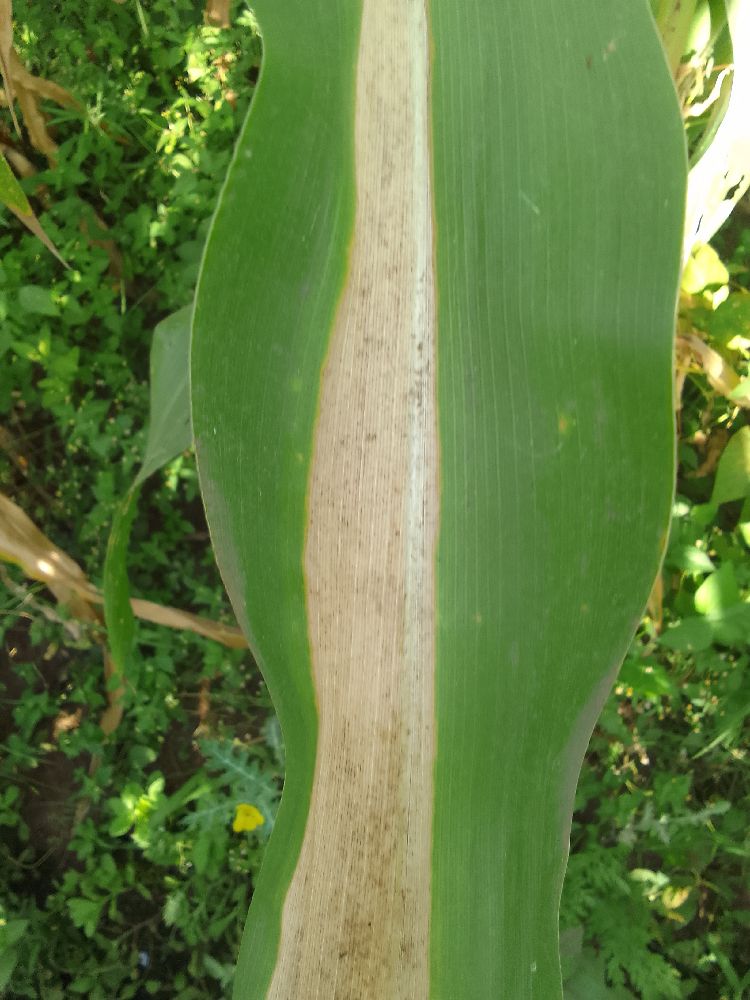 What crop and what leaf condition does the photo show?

maize, maize lethal necrosis
